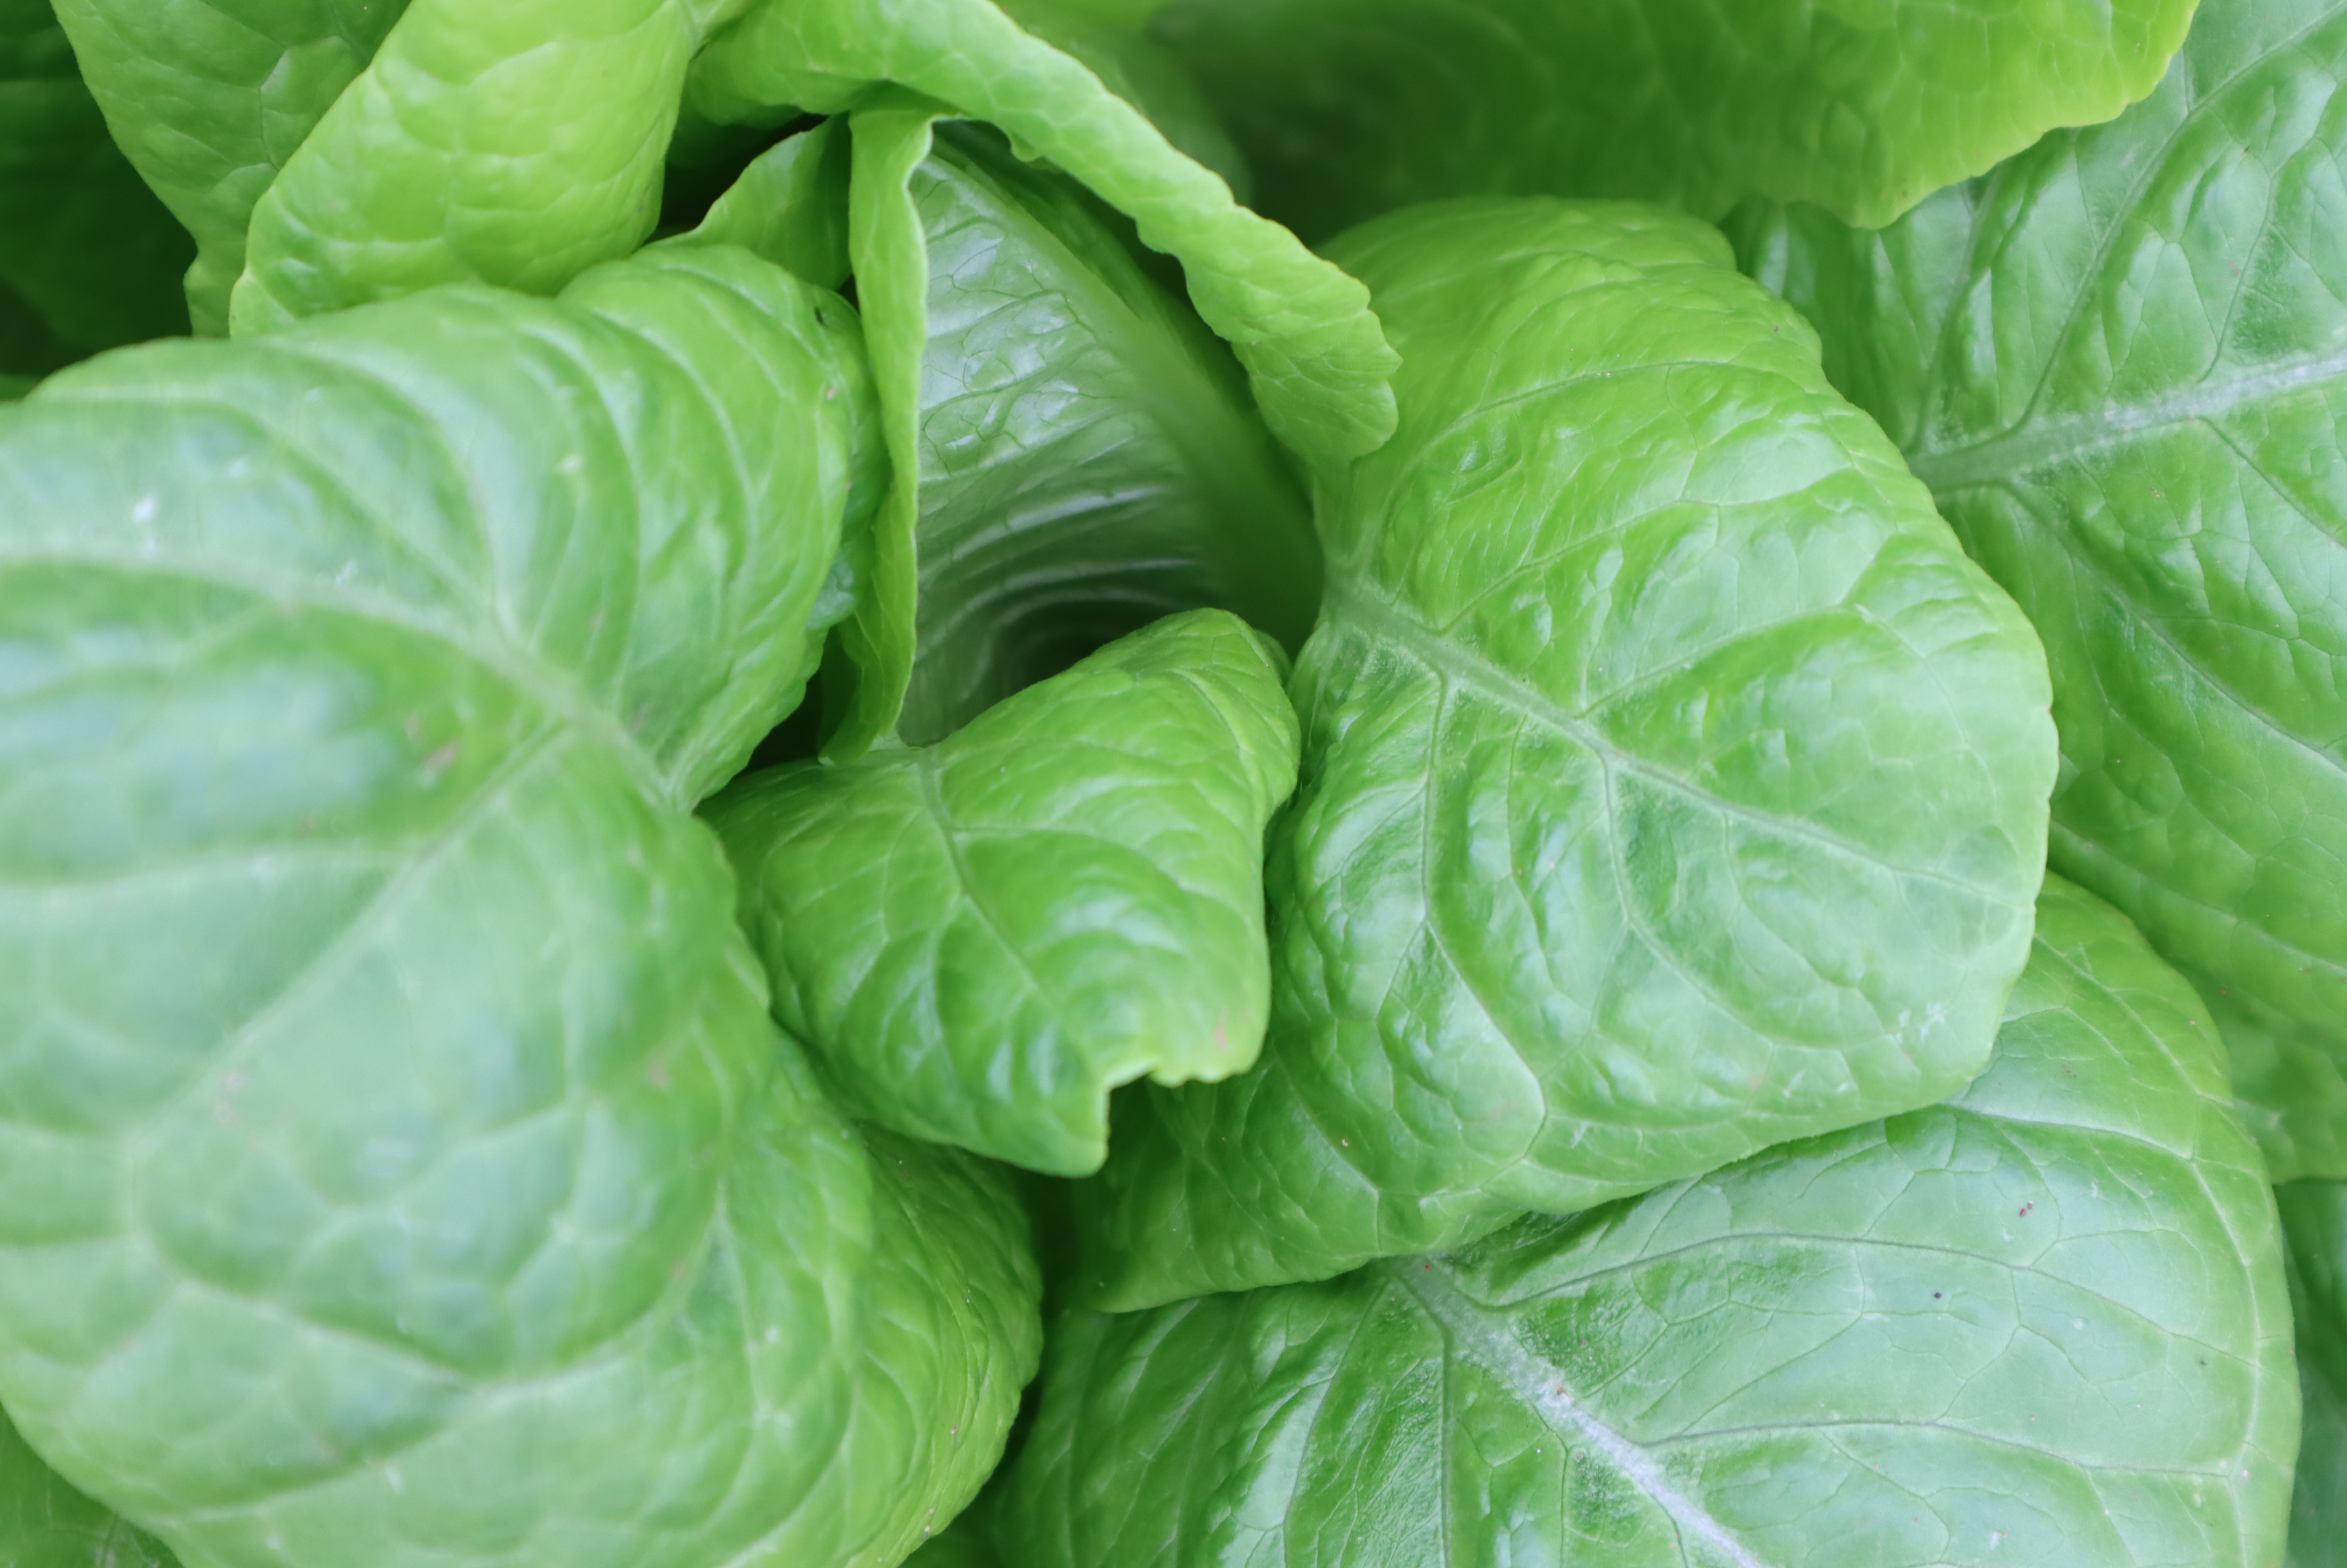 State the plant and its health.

lettuce, healthy
